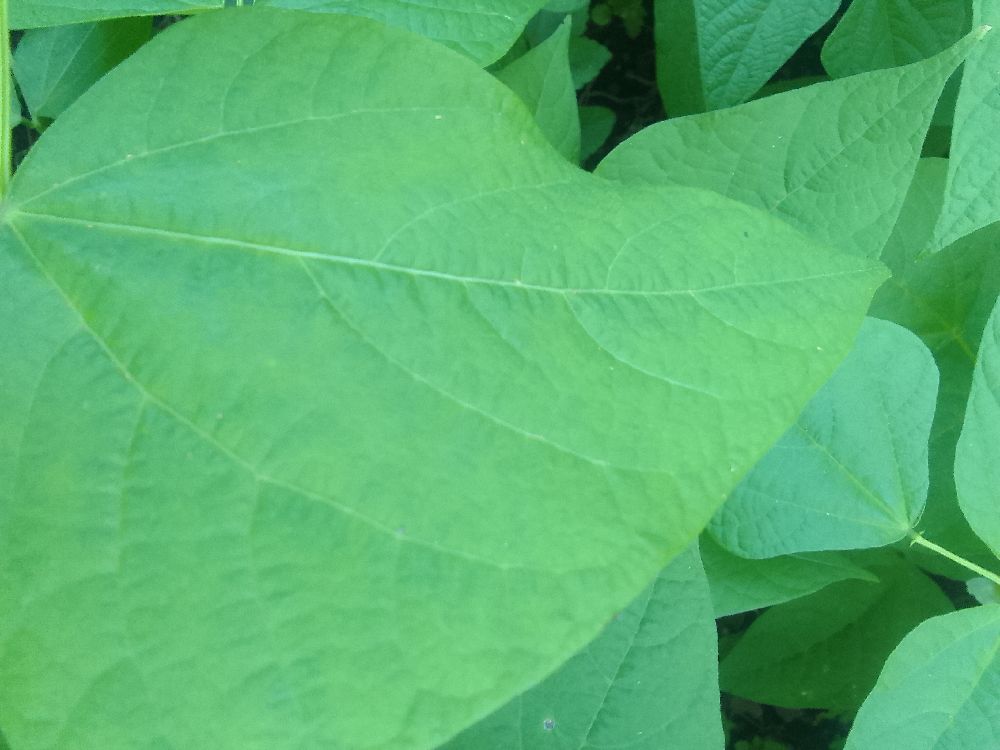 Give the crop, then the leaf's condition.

common bean, healthy
